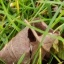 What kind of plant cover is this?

grass
